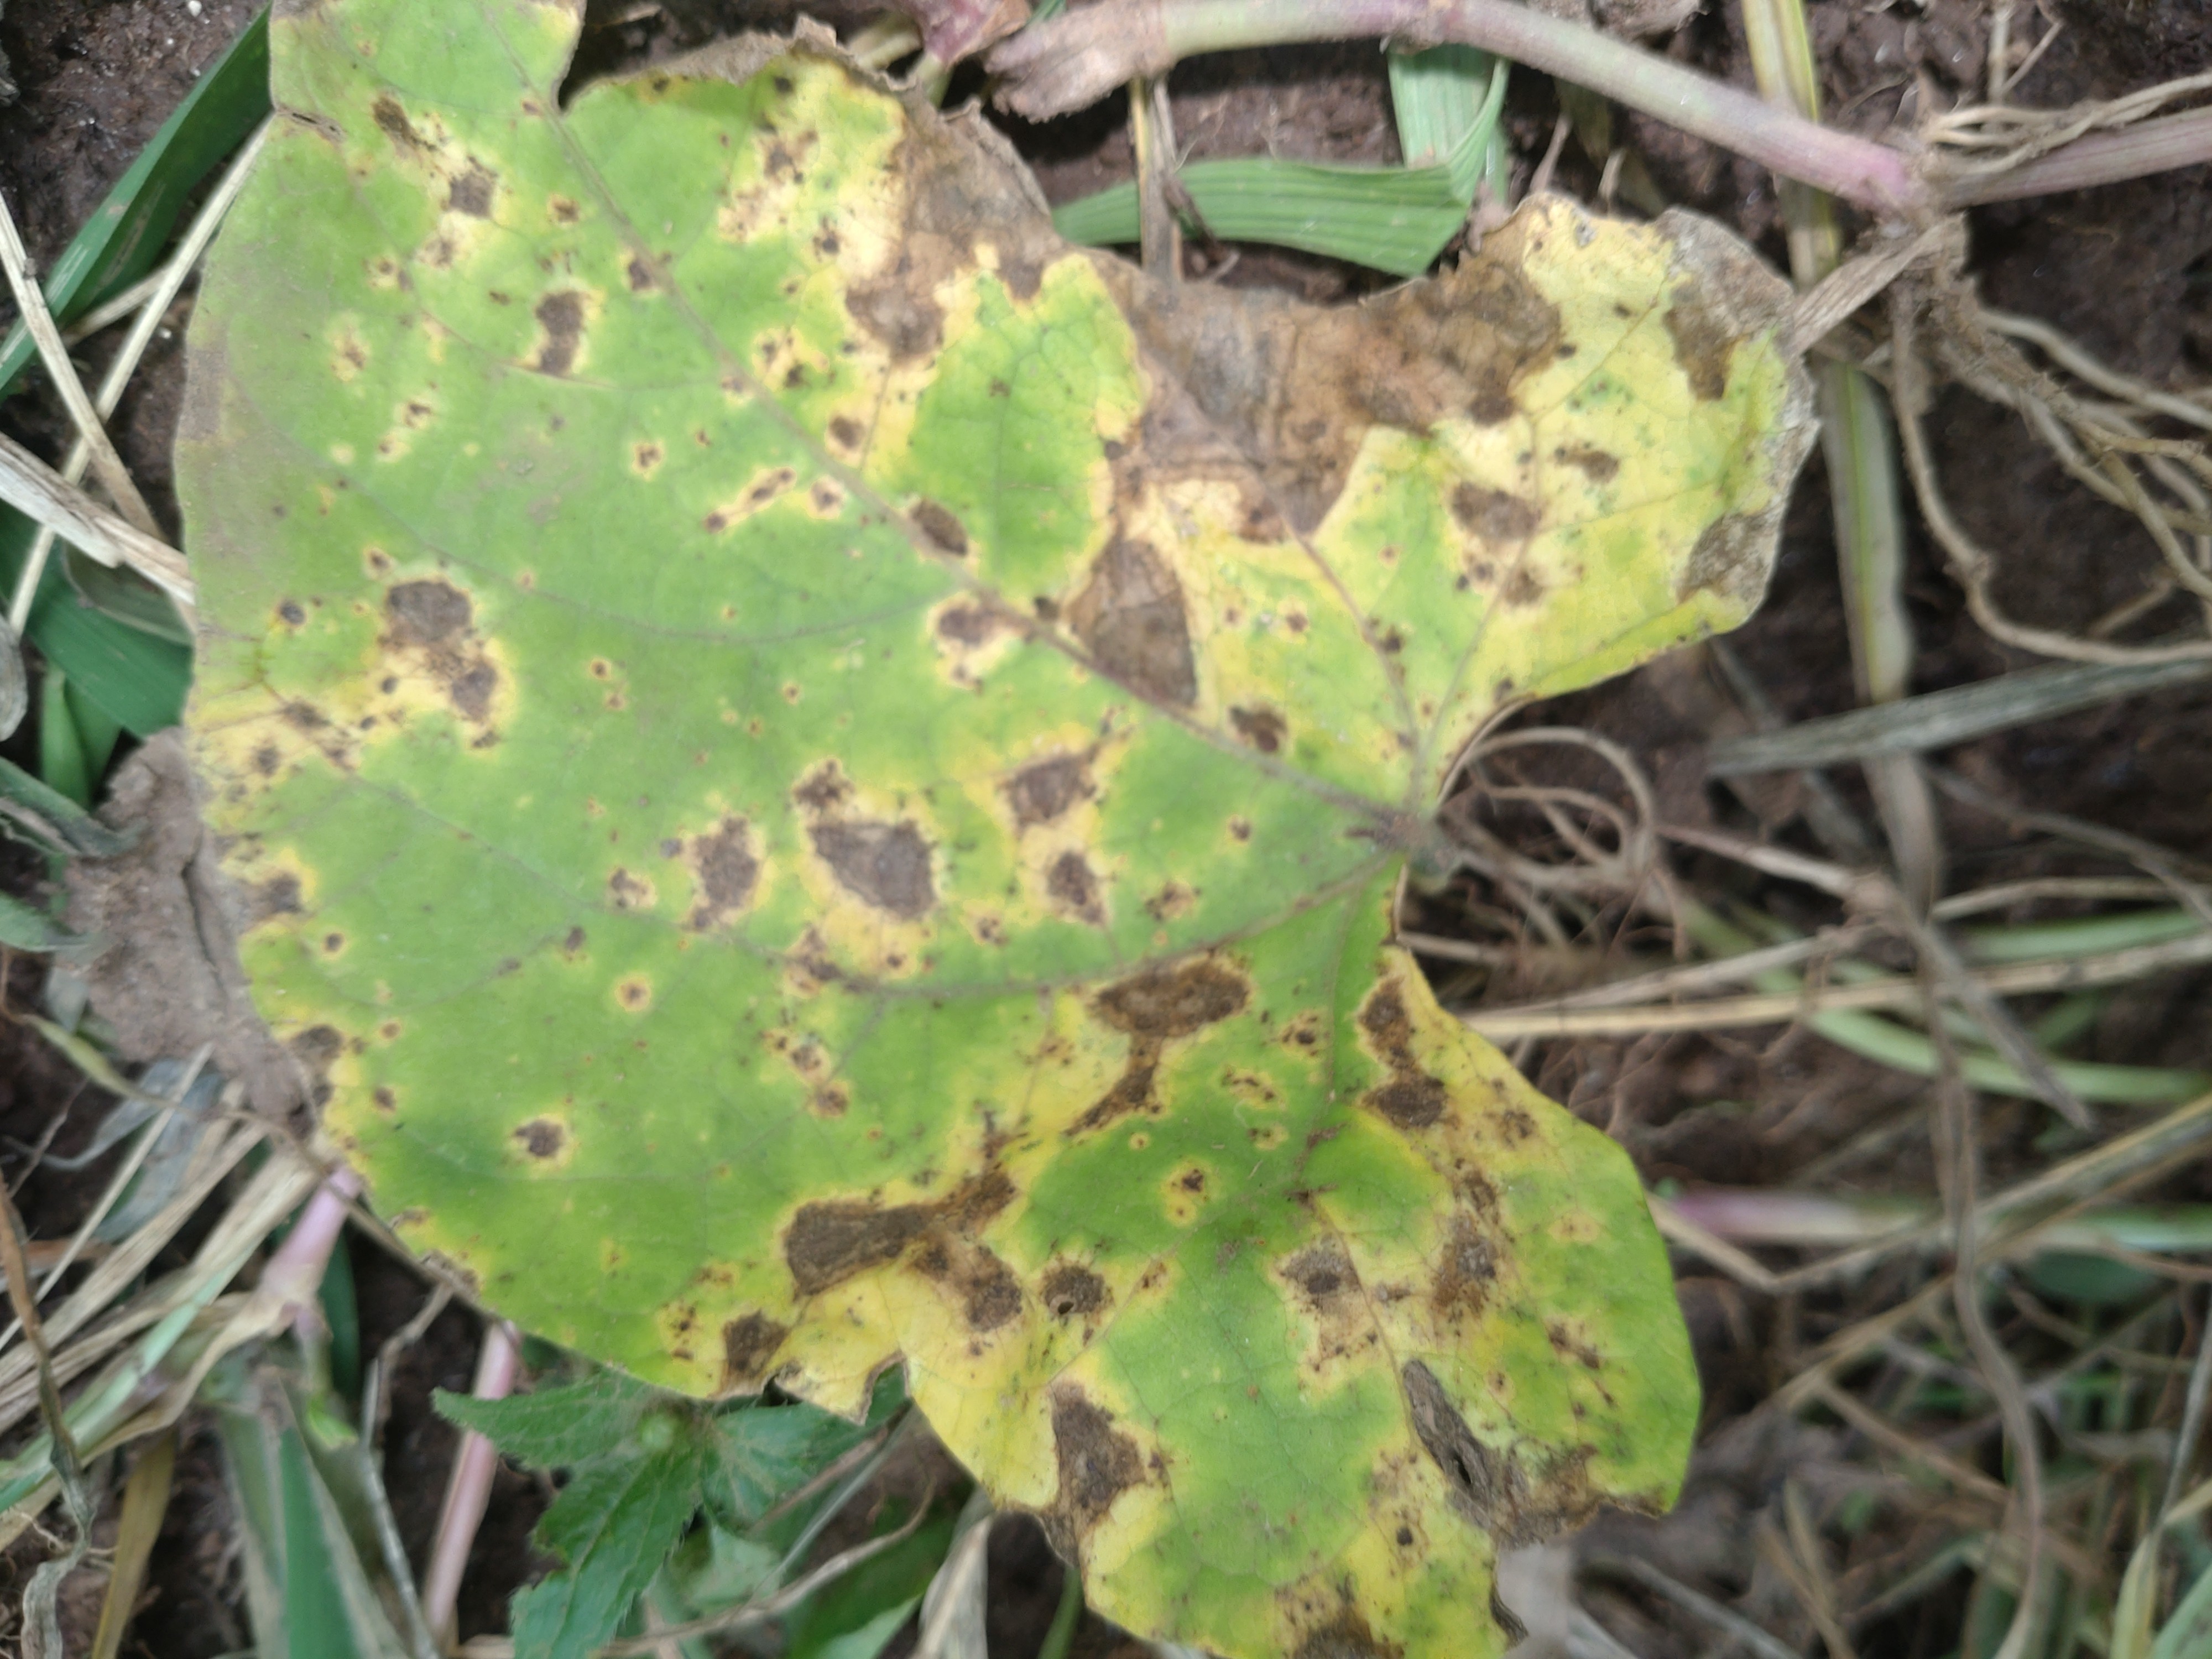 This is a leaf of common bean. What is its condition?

rust
